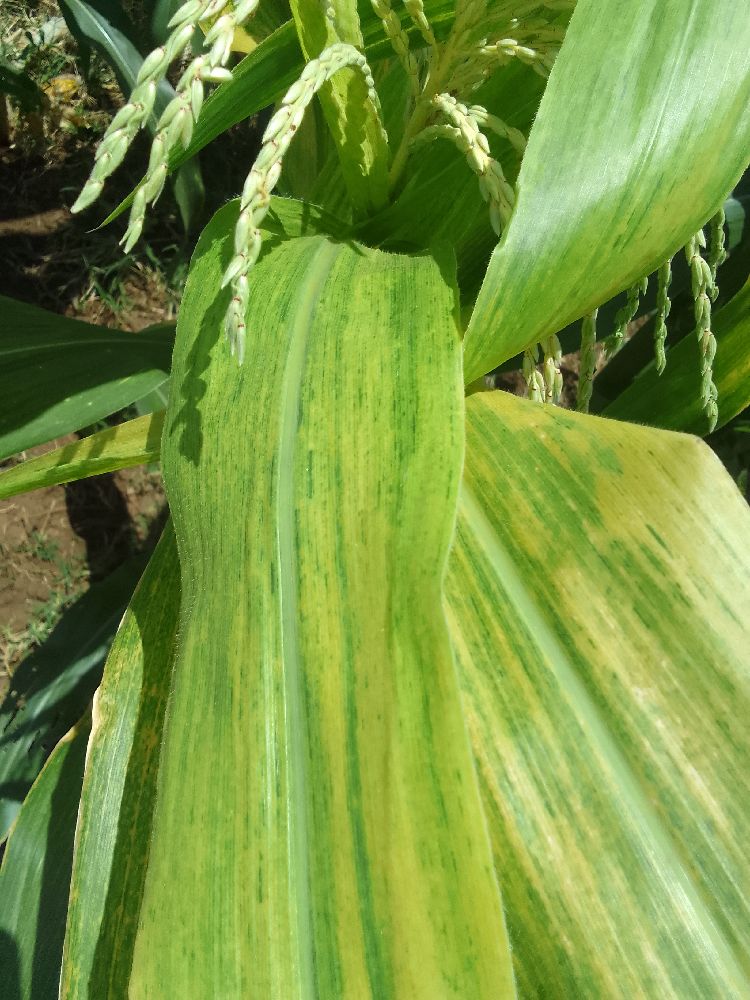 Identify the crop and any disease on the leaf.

maize, maize lethal necrosis
